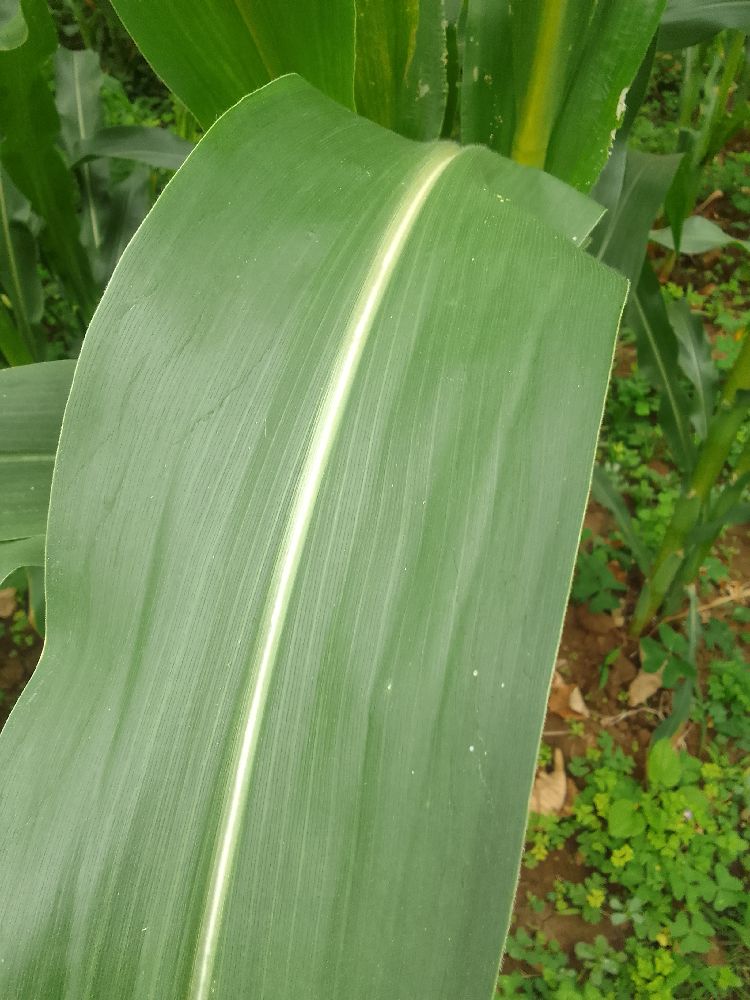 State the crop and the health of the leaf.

maize, healthy
